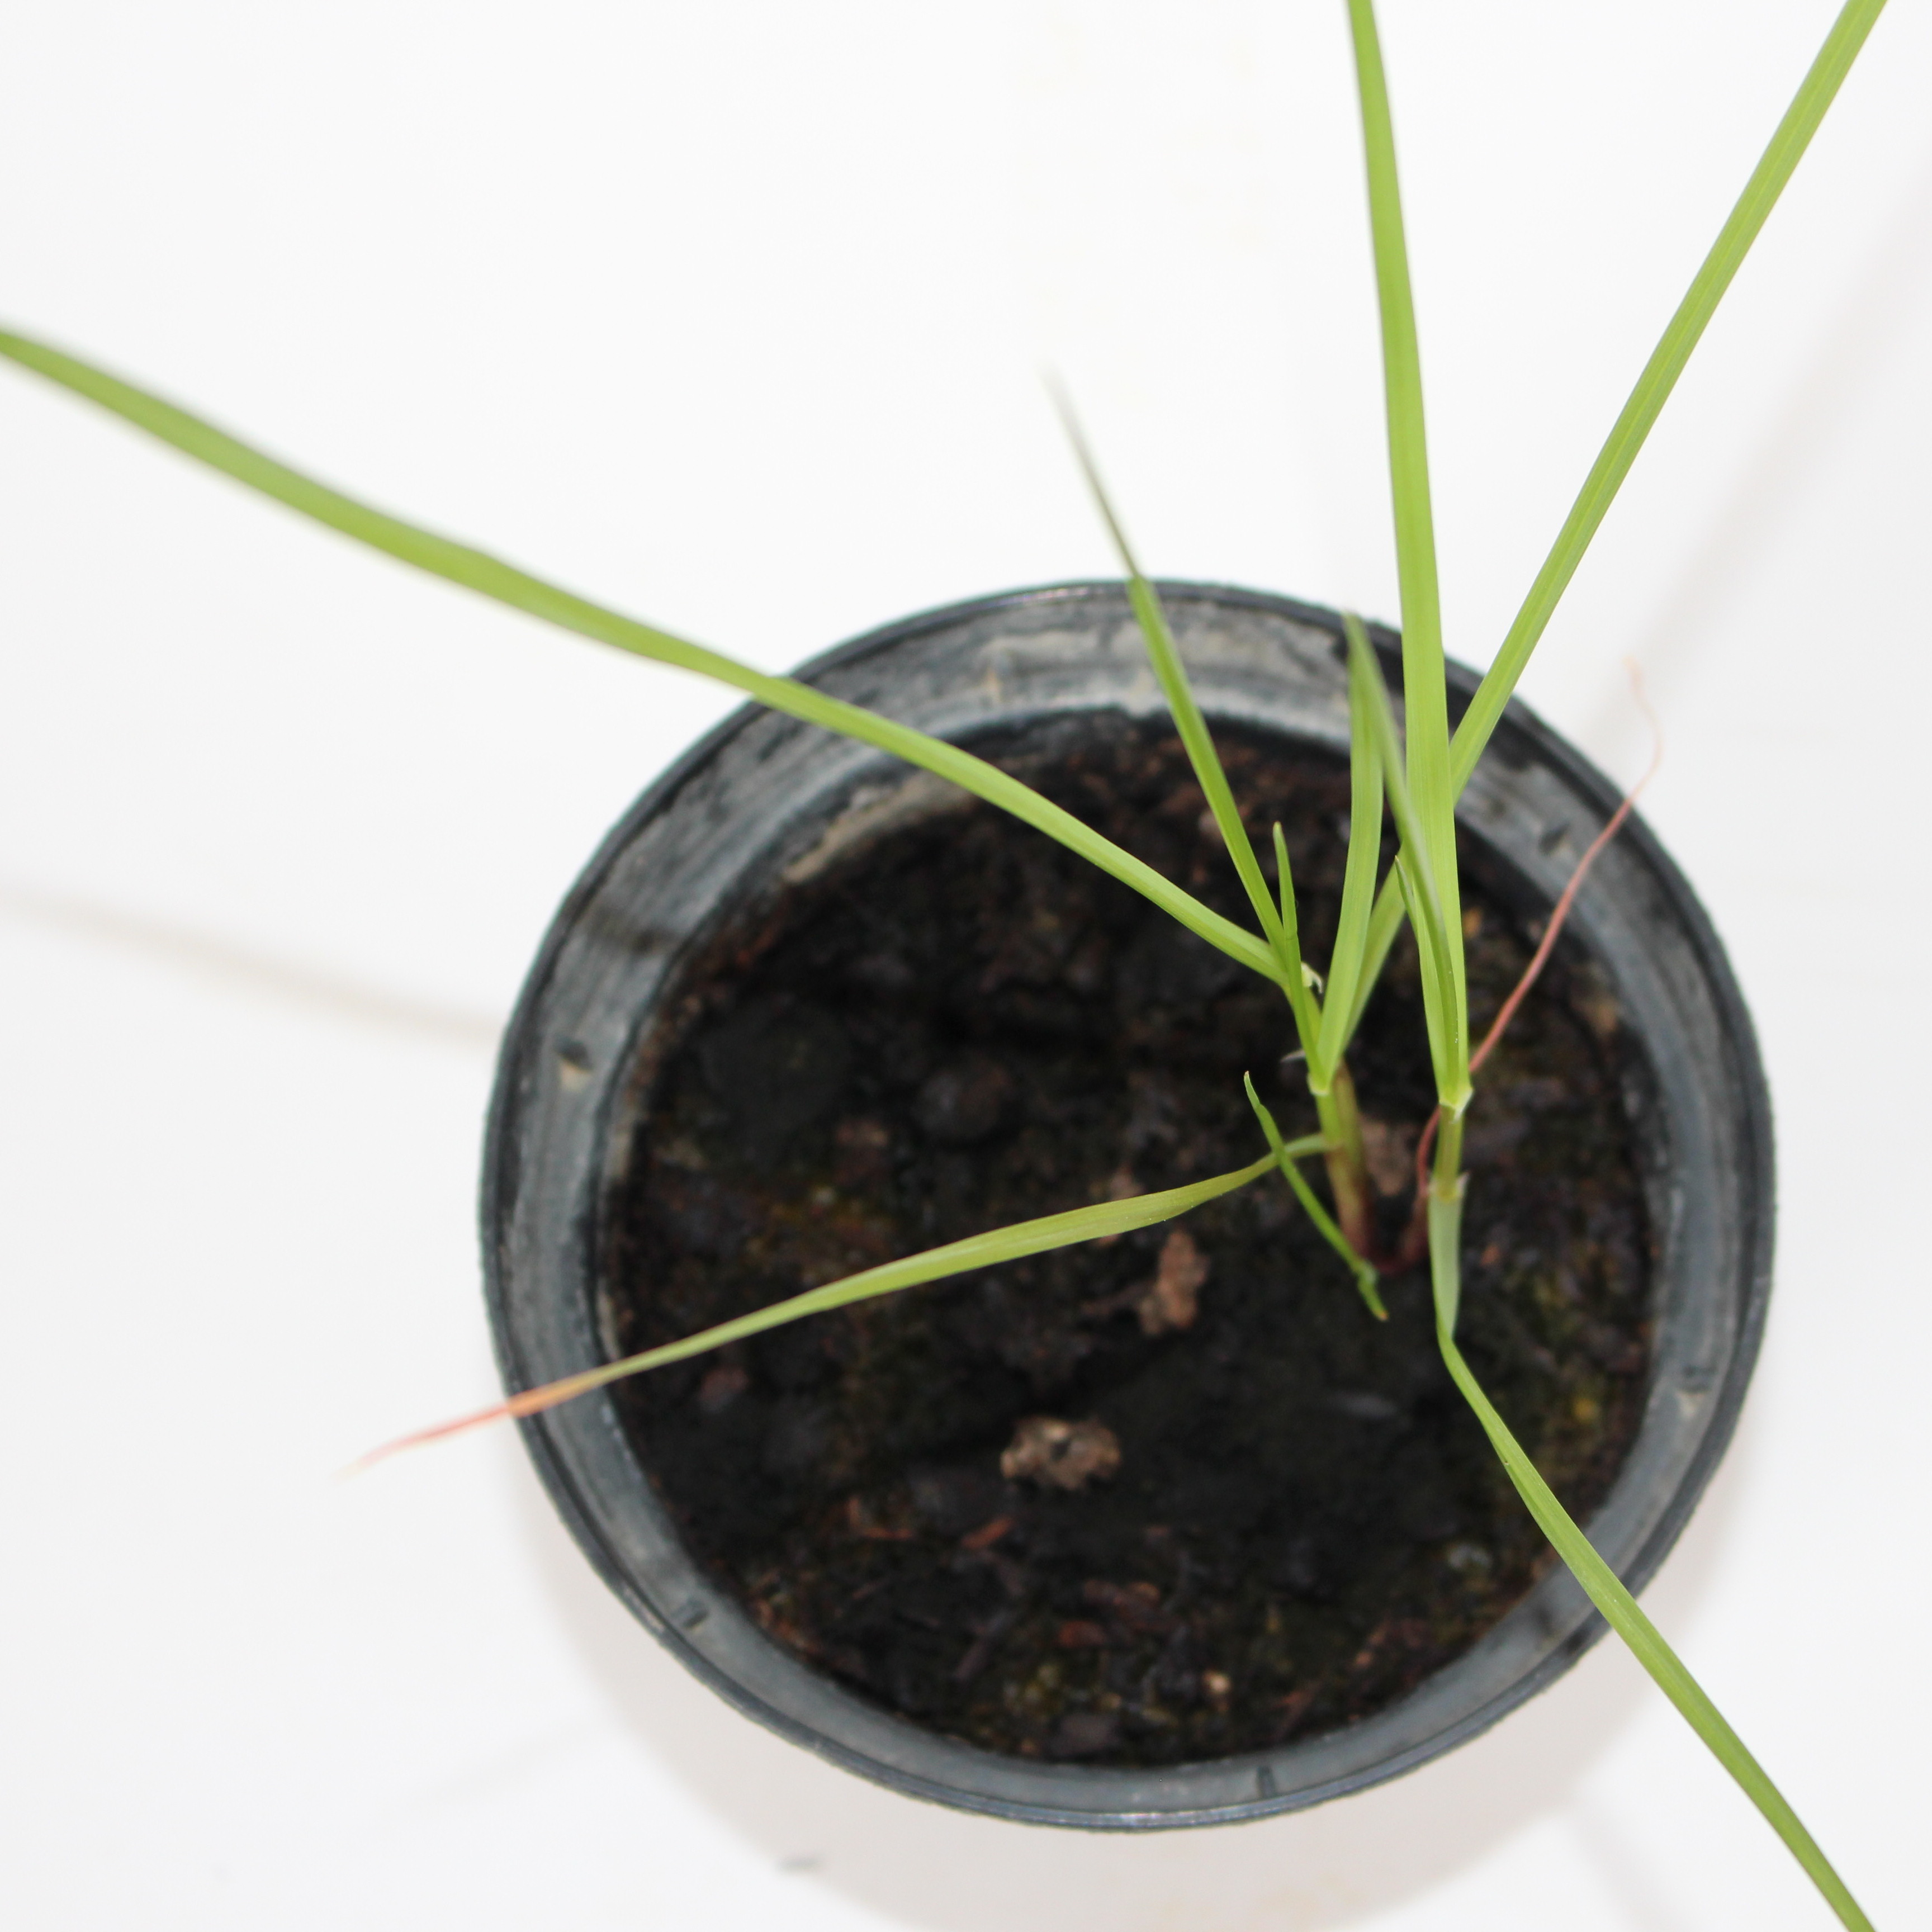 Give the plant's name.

Lolium multiflorum
